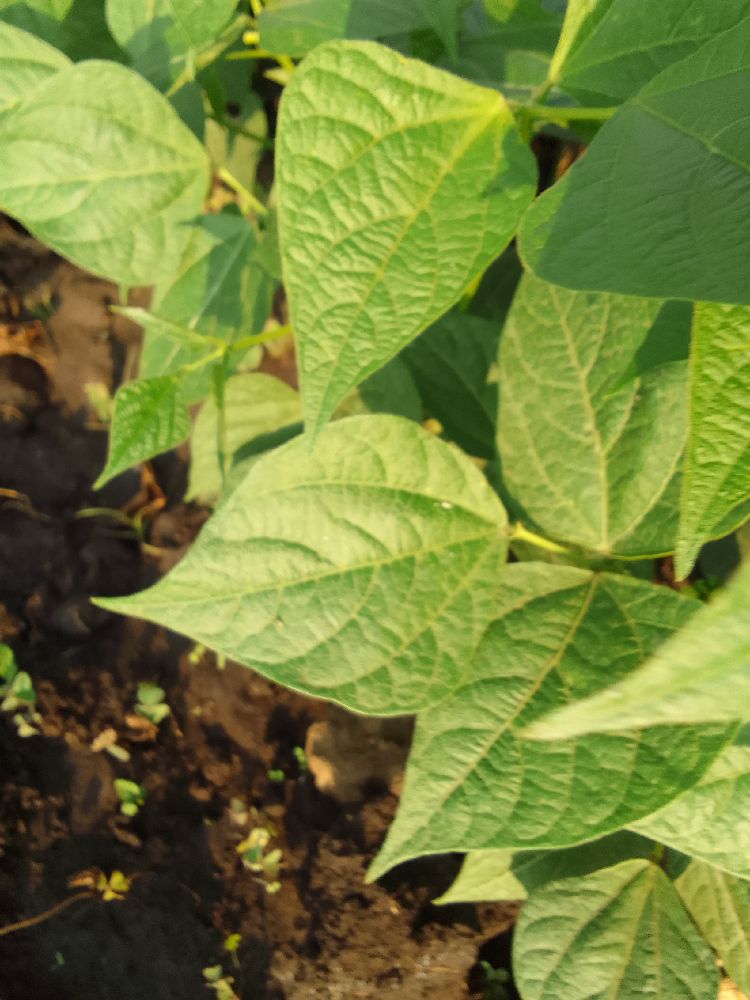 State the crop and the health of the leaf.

common bean, healthy
